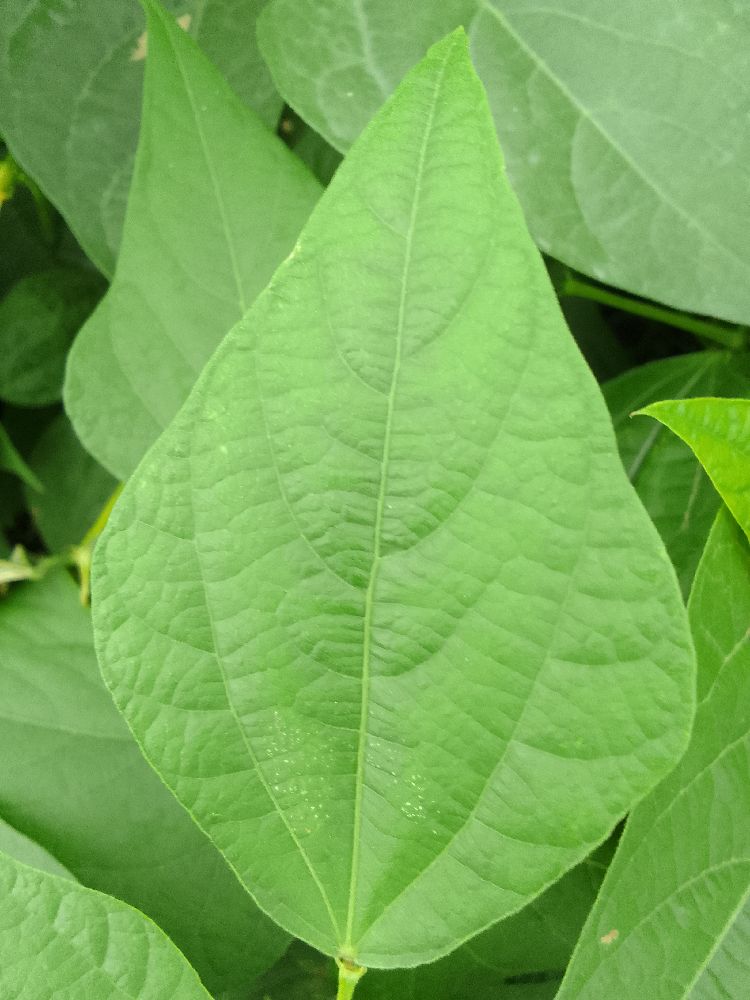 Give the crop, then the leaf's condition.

common bean, healthy
